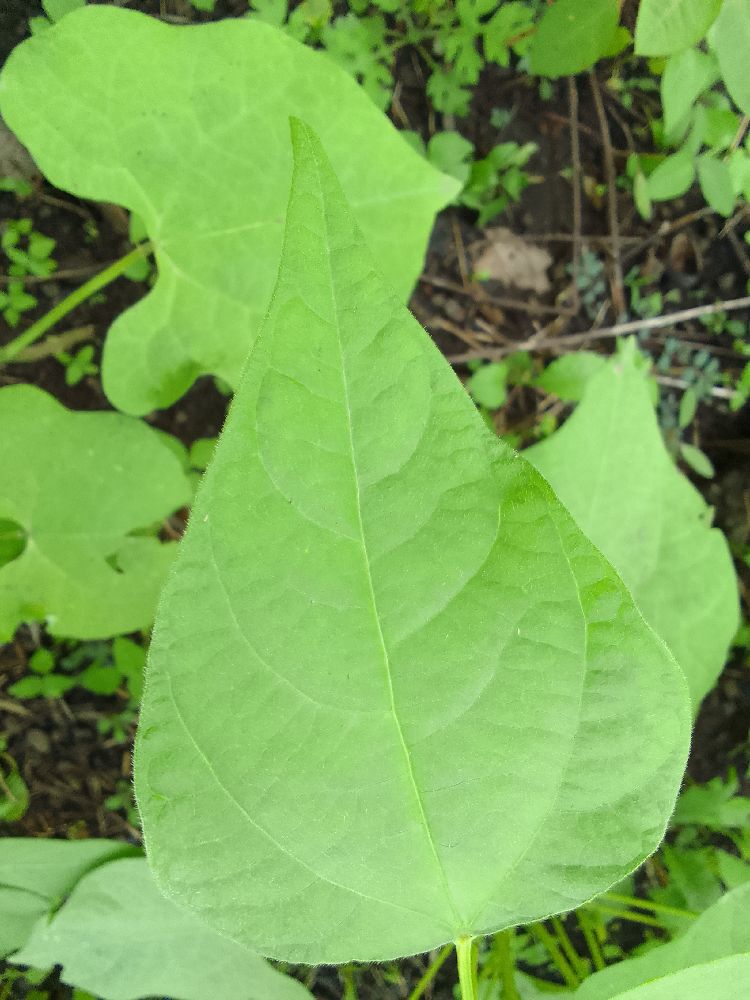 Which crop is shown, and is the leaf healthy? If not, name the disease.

common bean, healthy
